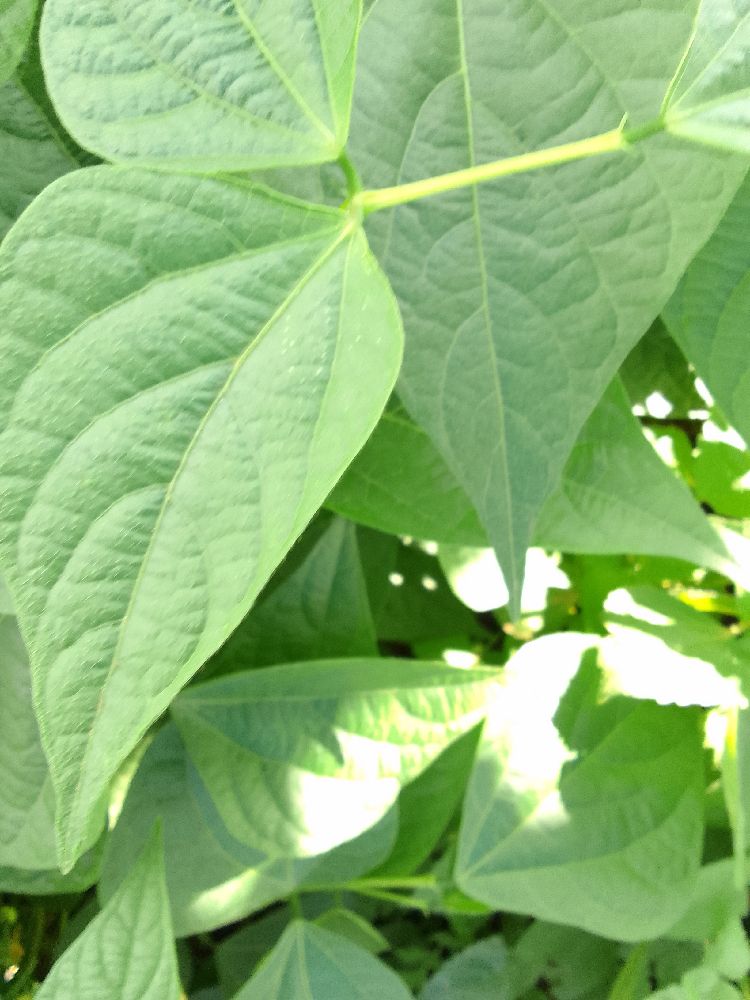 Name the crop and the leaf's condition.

common bean, healthy
